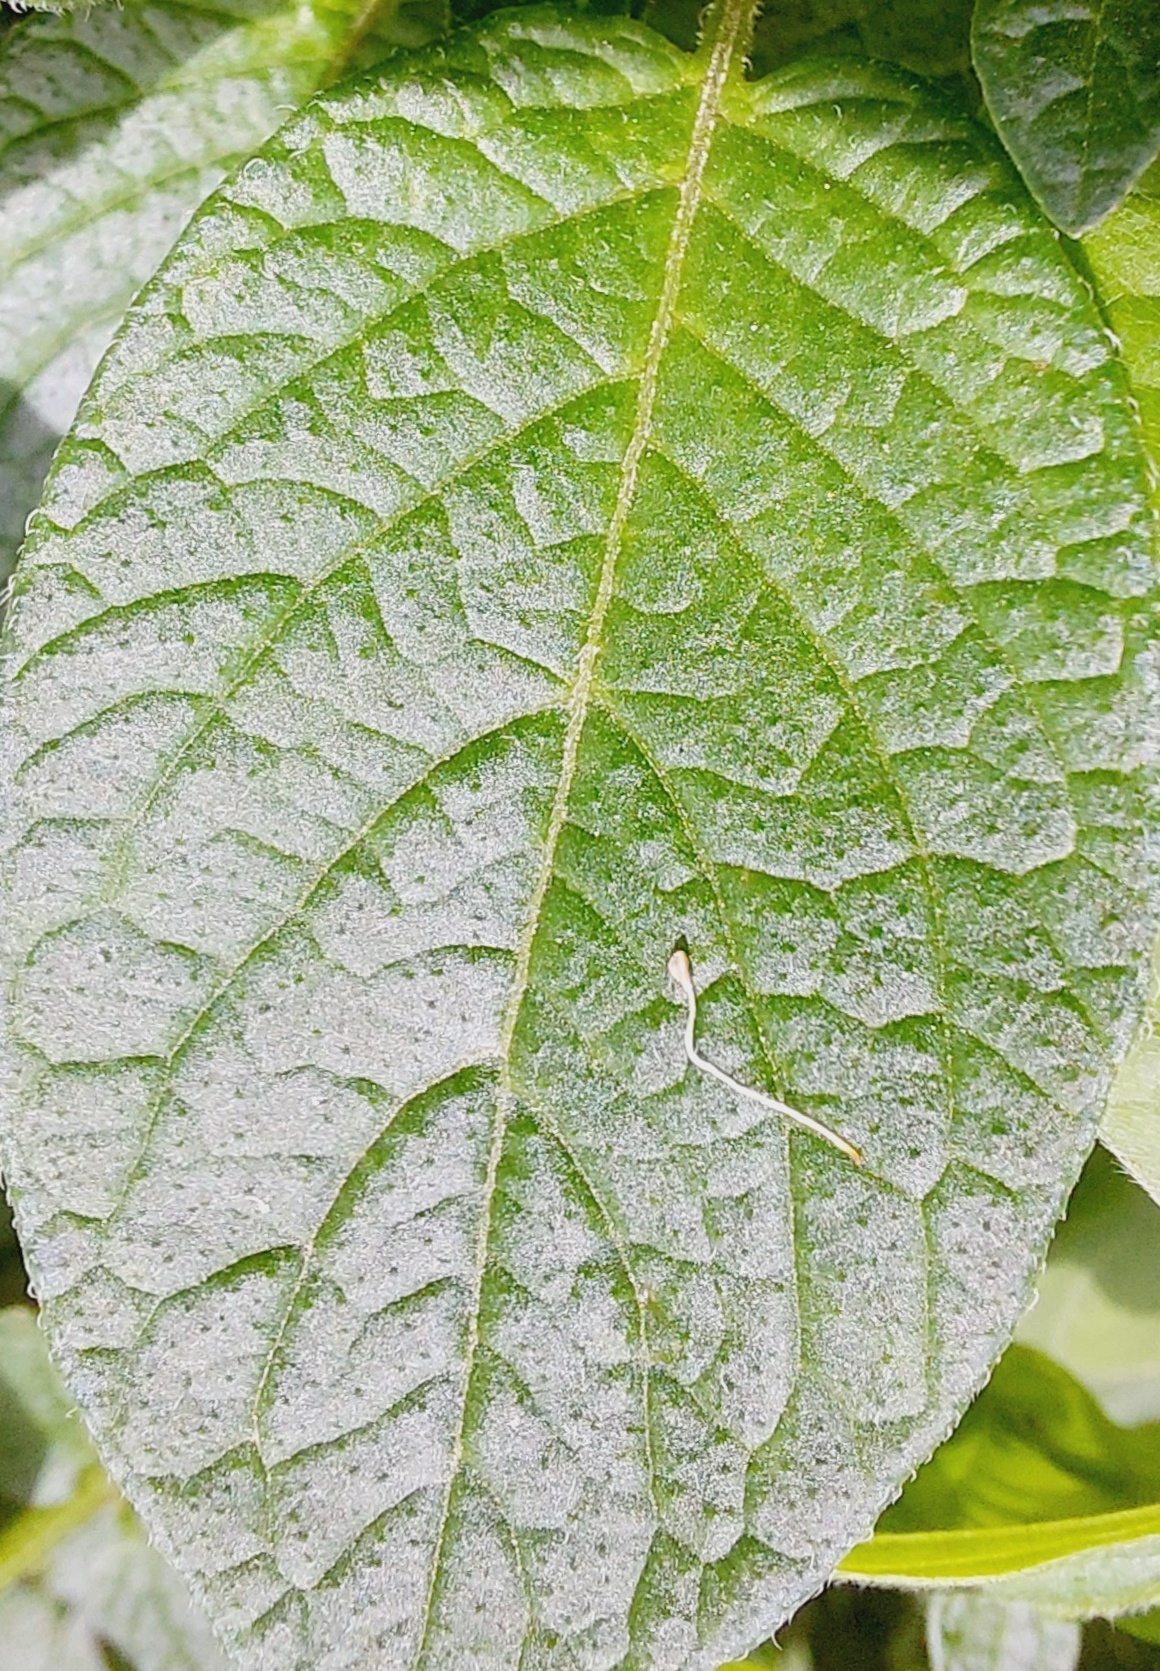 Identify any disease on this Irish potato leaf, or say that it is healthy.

healthy
